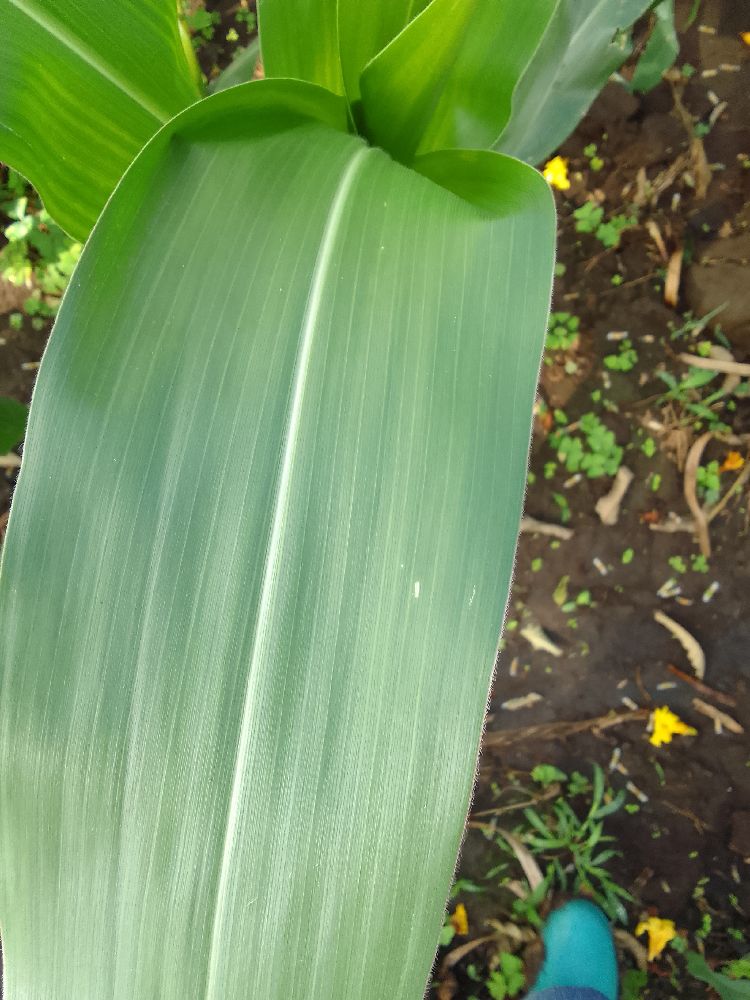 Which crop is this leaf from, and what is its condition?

maize, healthy
